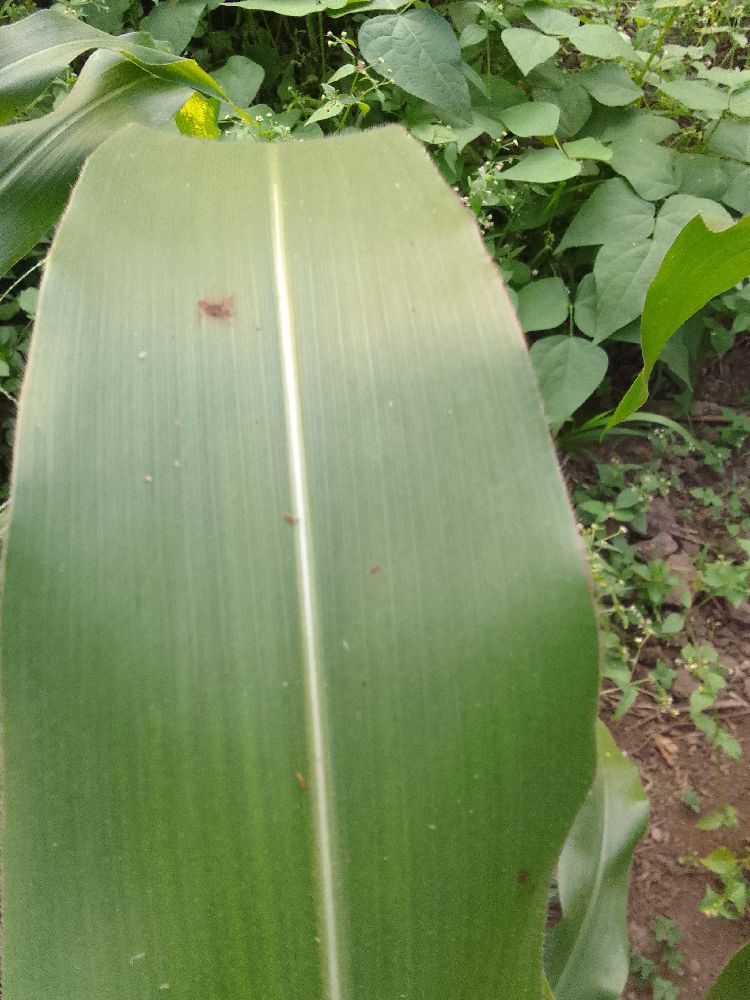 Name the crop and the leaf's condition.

maize, healthy
